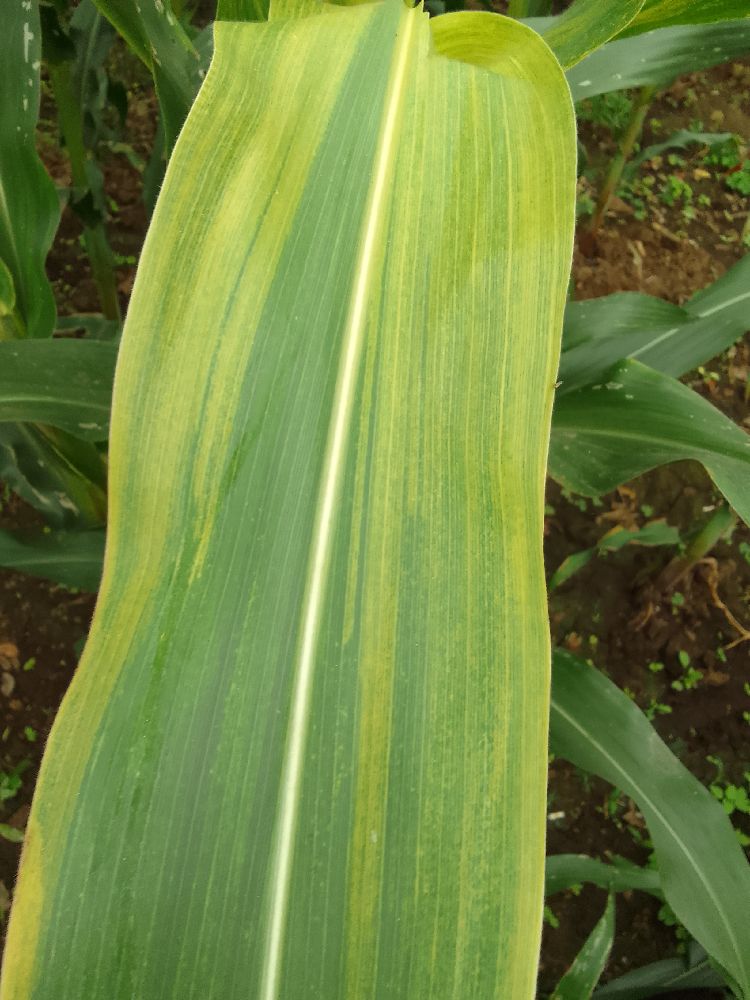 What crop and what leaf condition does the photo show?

maize, maize lethal necrosis
